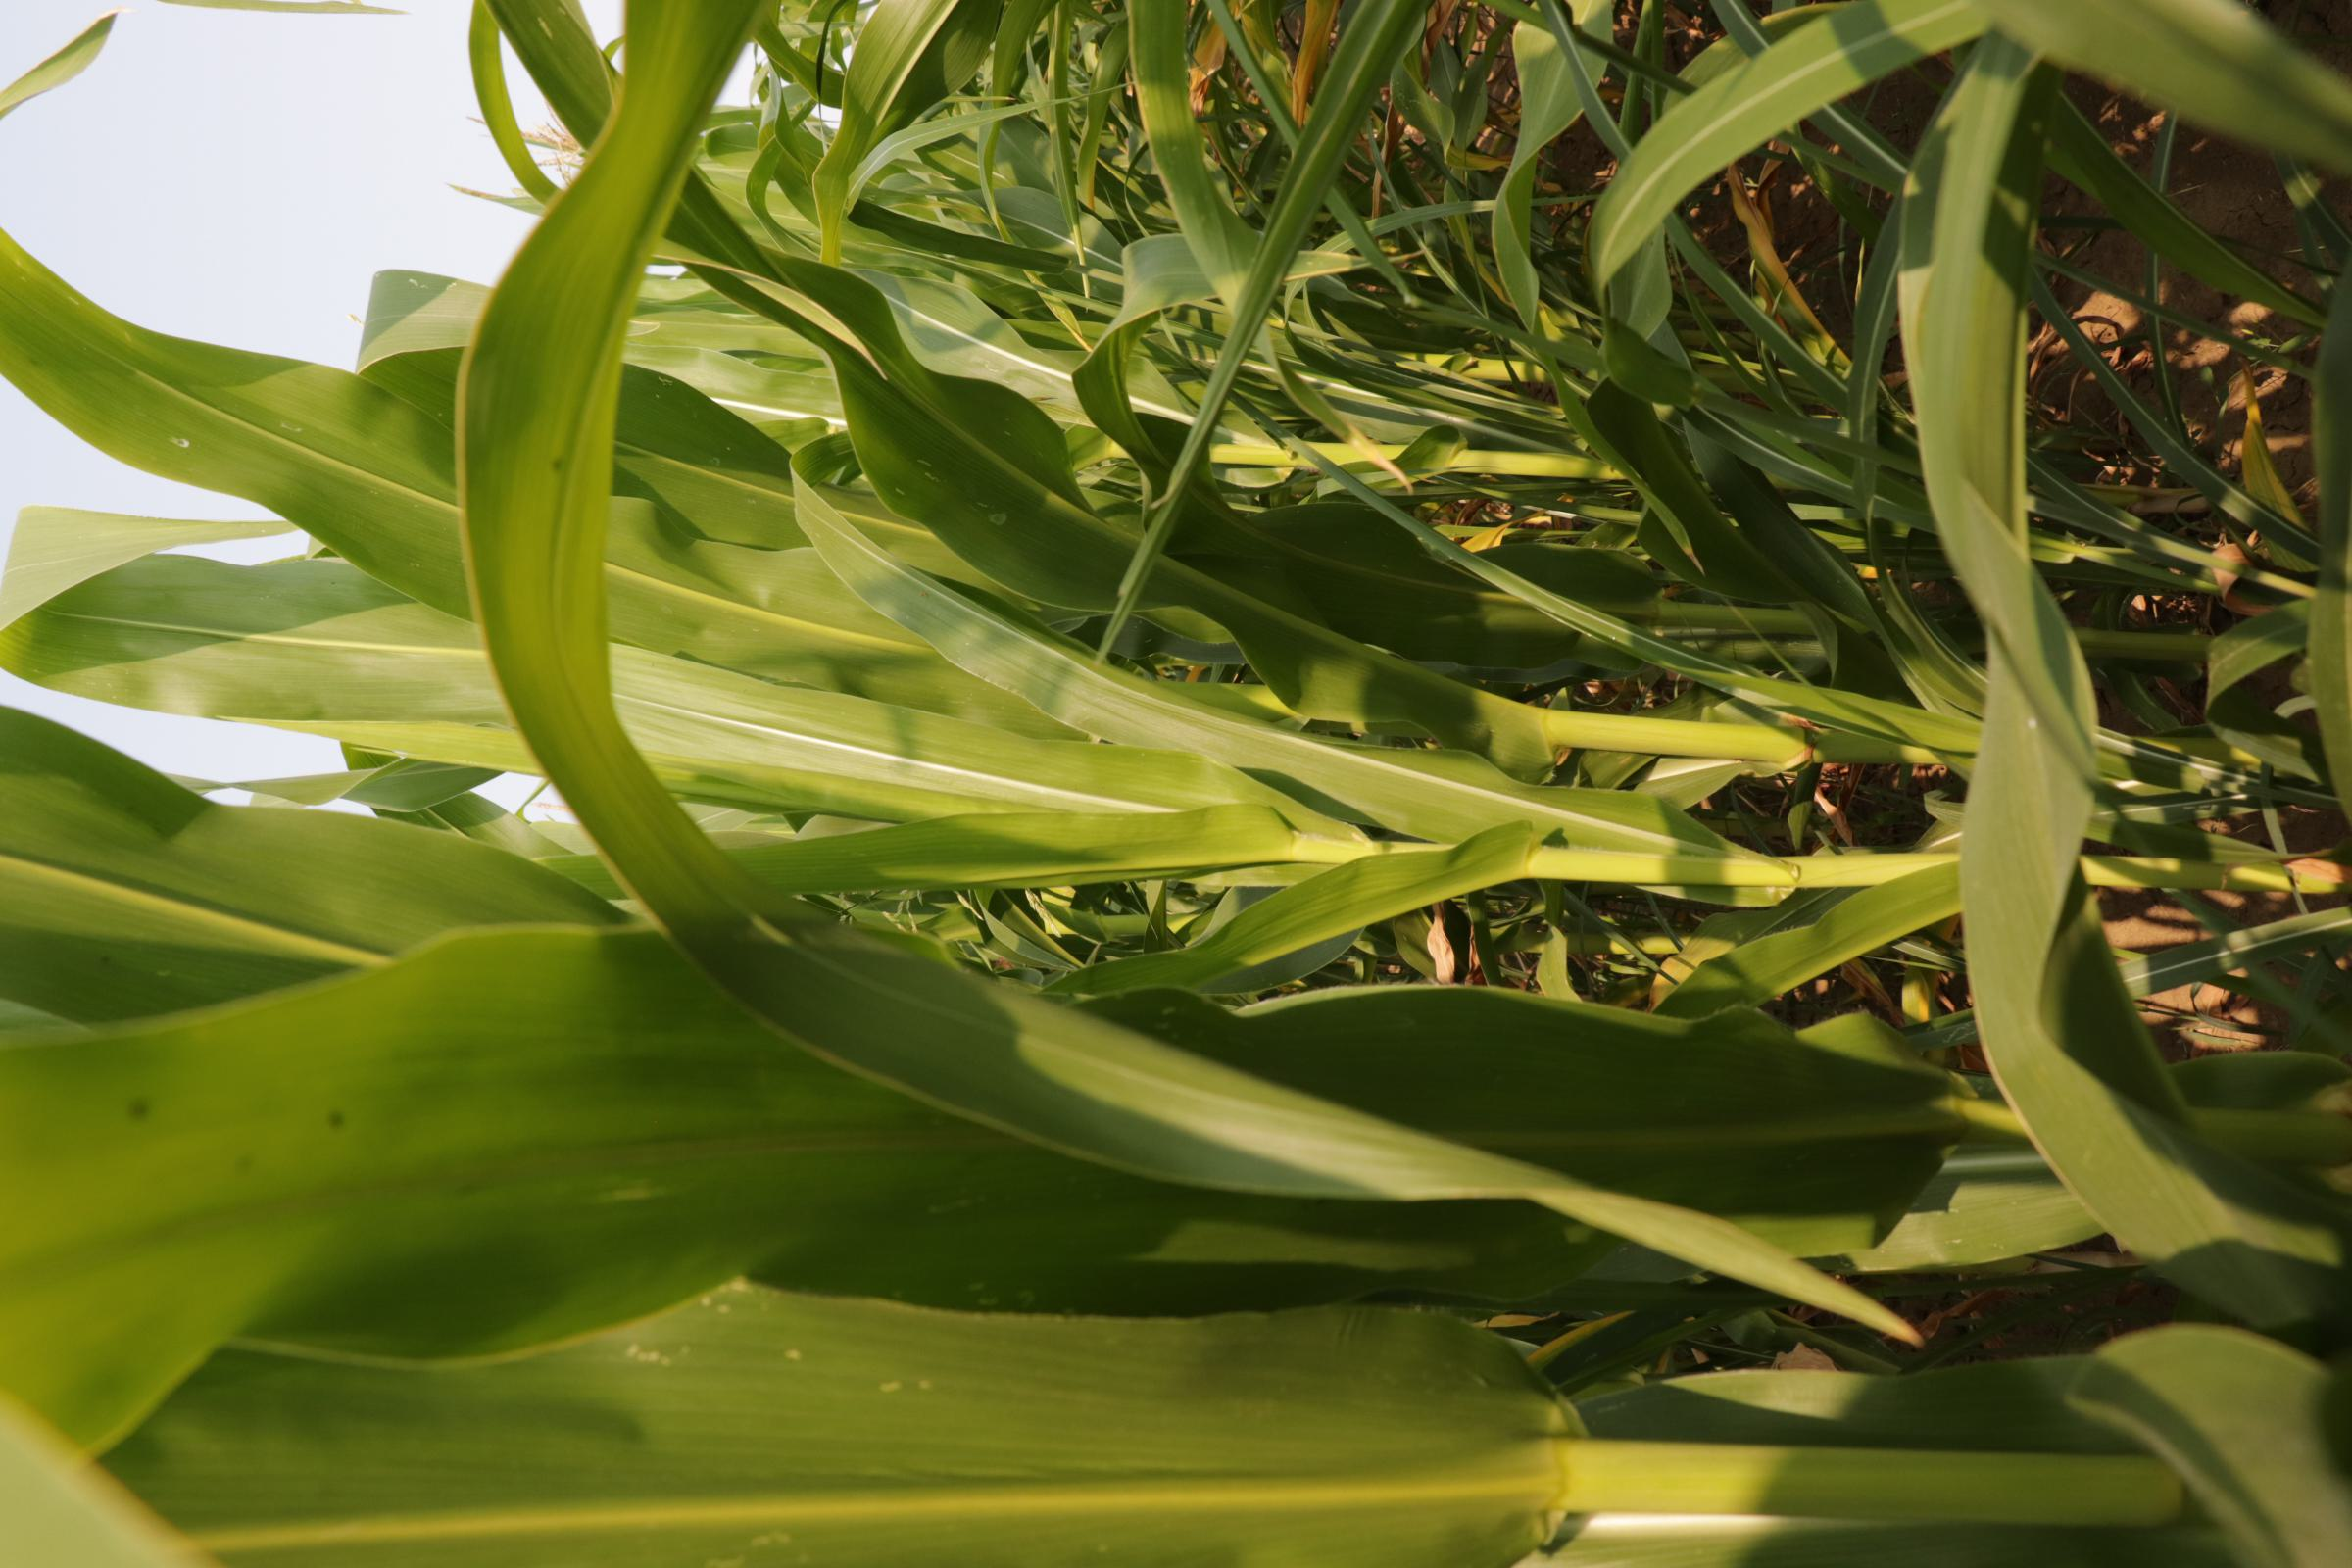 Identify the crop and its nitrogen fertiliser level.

maize, reduced nitrogen fertilisation
